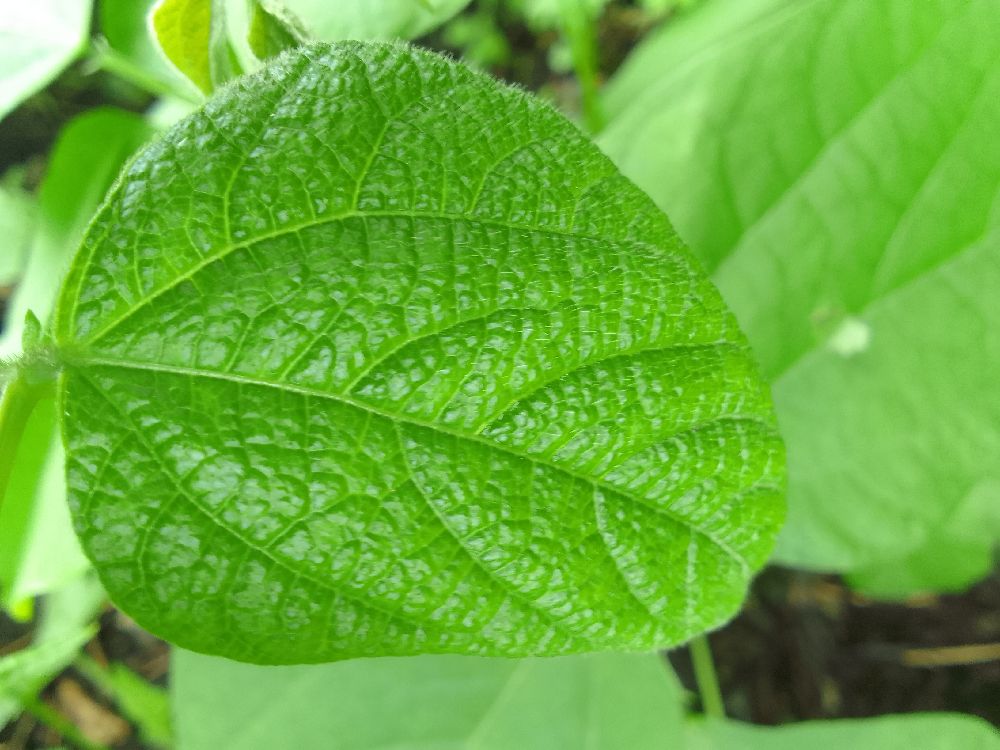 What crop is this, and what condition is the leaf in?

common bean, healthy
